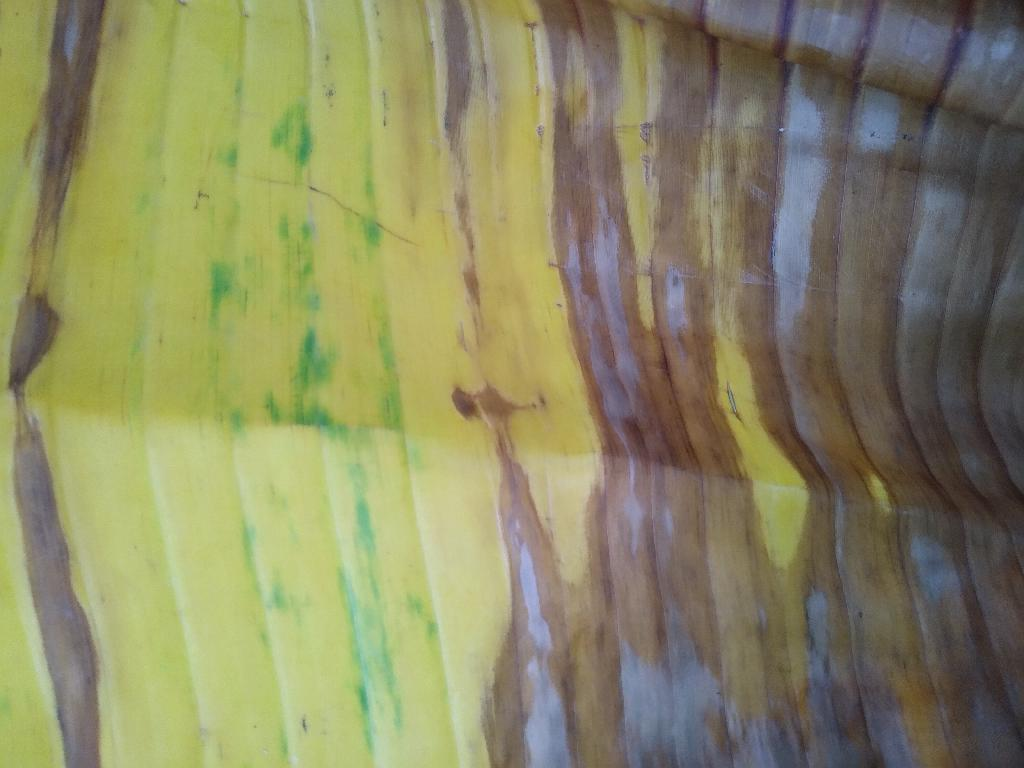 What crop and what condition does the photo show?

banana, fusarium wilt race 1
